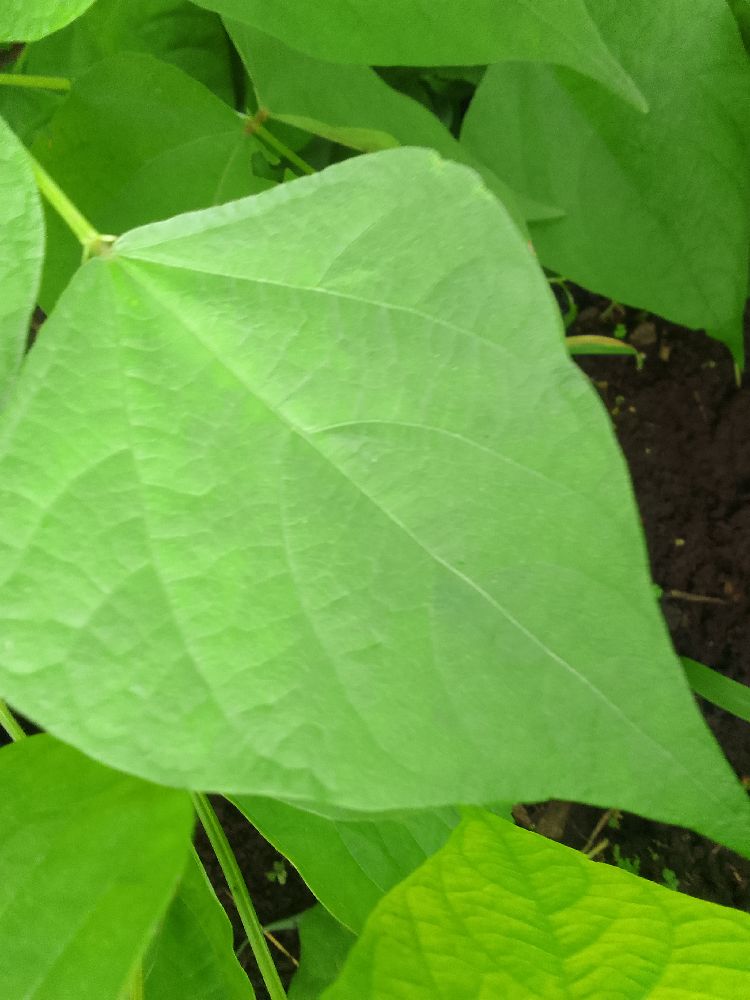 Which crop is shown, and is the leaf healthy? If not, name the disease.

common bean, healthy
